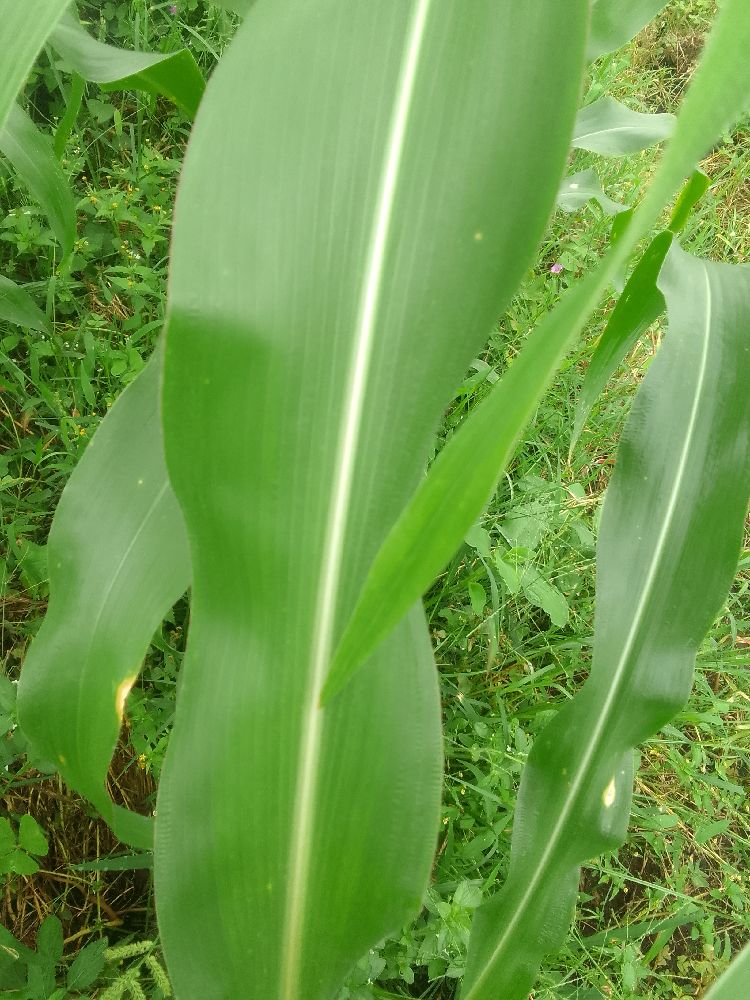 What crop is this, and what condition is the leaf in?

maize, healthy
